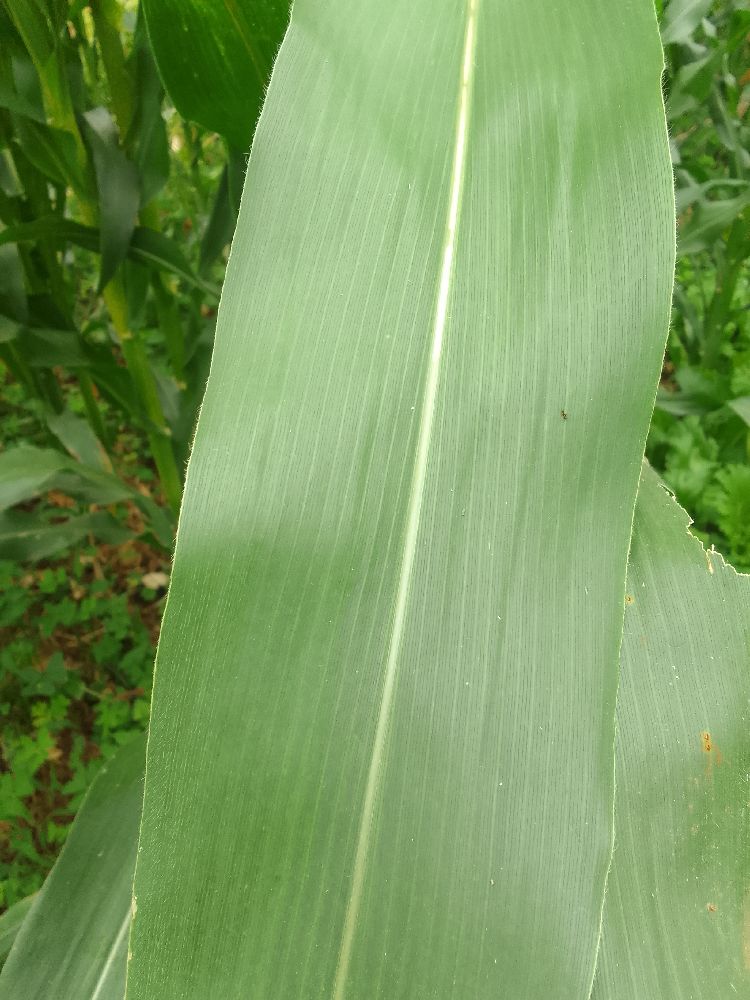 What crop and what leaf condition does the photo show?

maize, healthy
